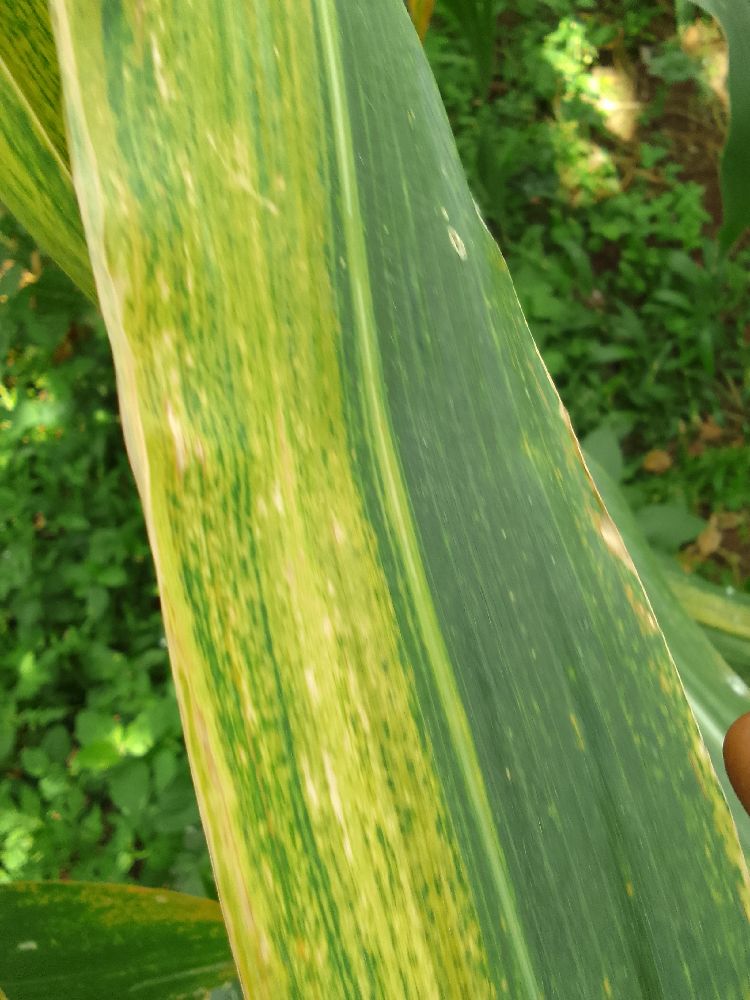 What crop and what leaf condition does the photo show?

maize, maize lethal necrosis
